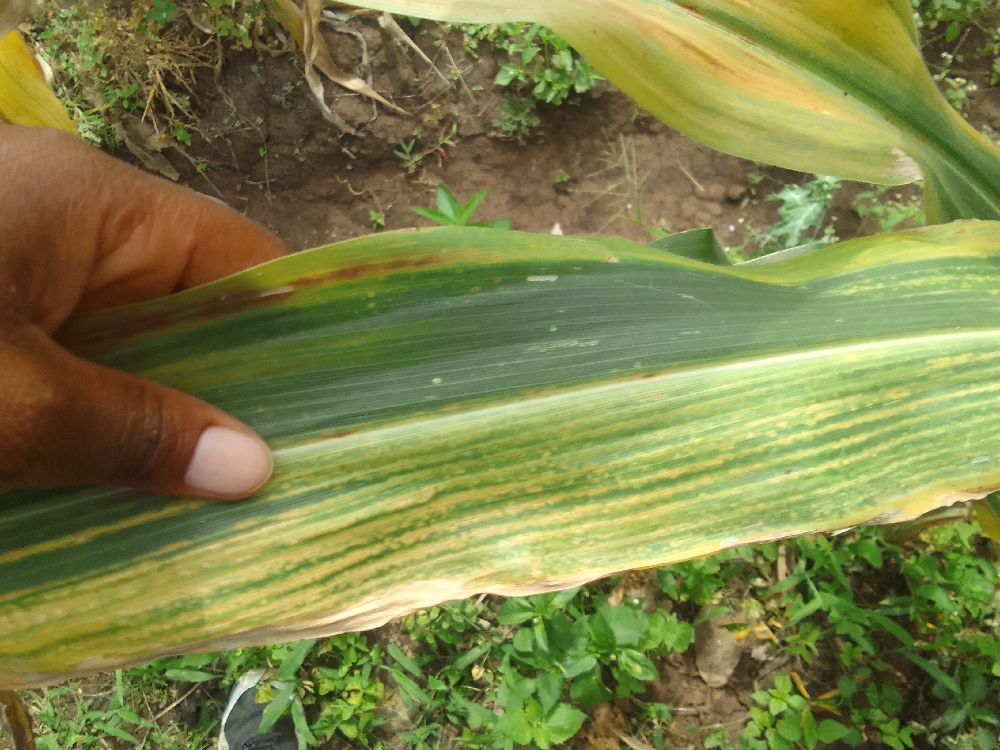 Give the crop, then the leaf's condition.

maize, maize lethal necrosis
